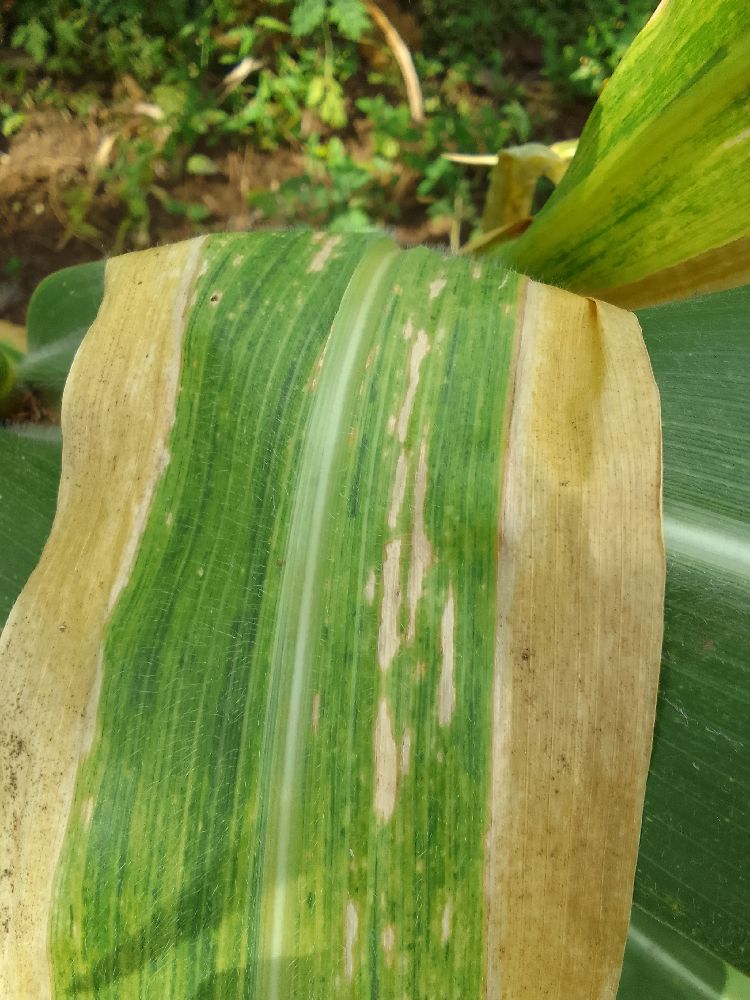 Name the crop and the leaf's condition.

maize, maize lethal necrosis
